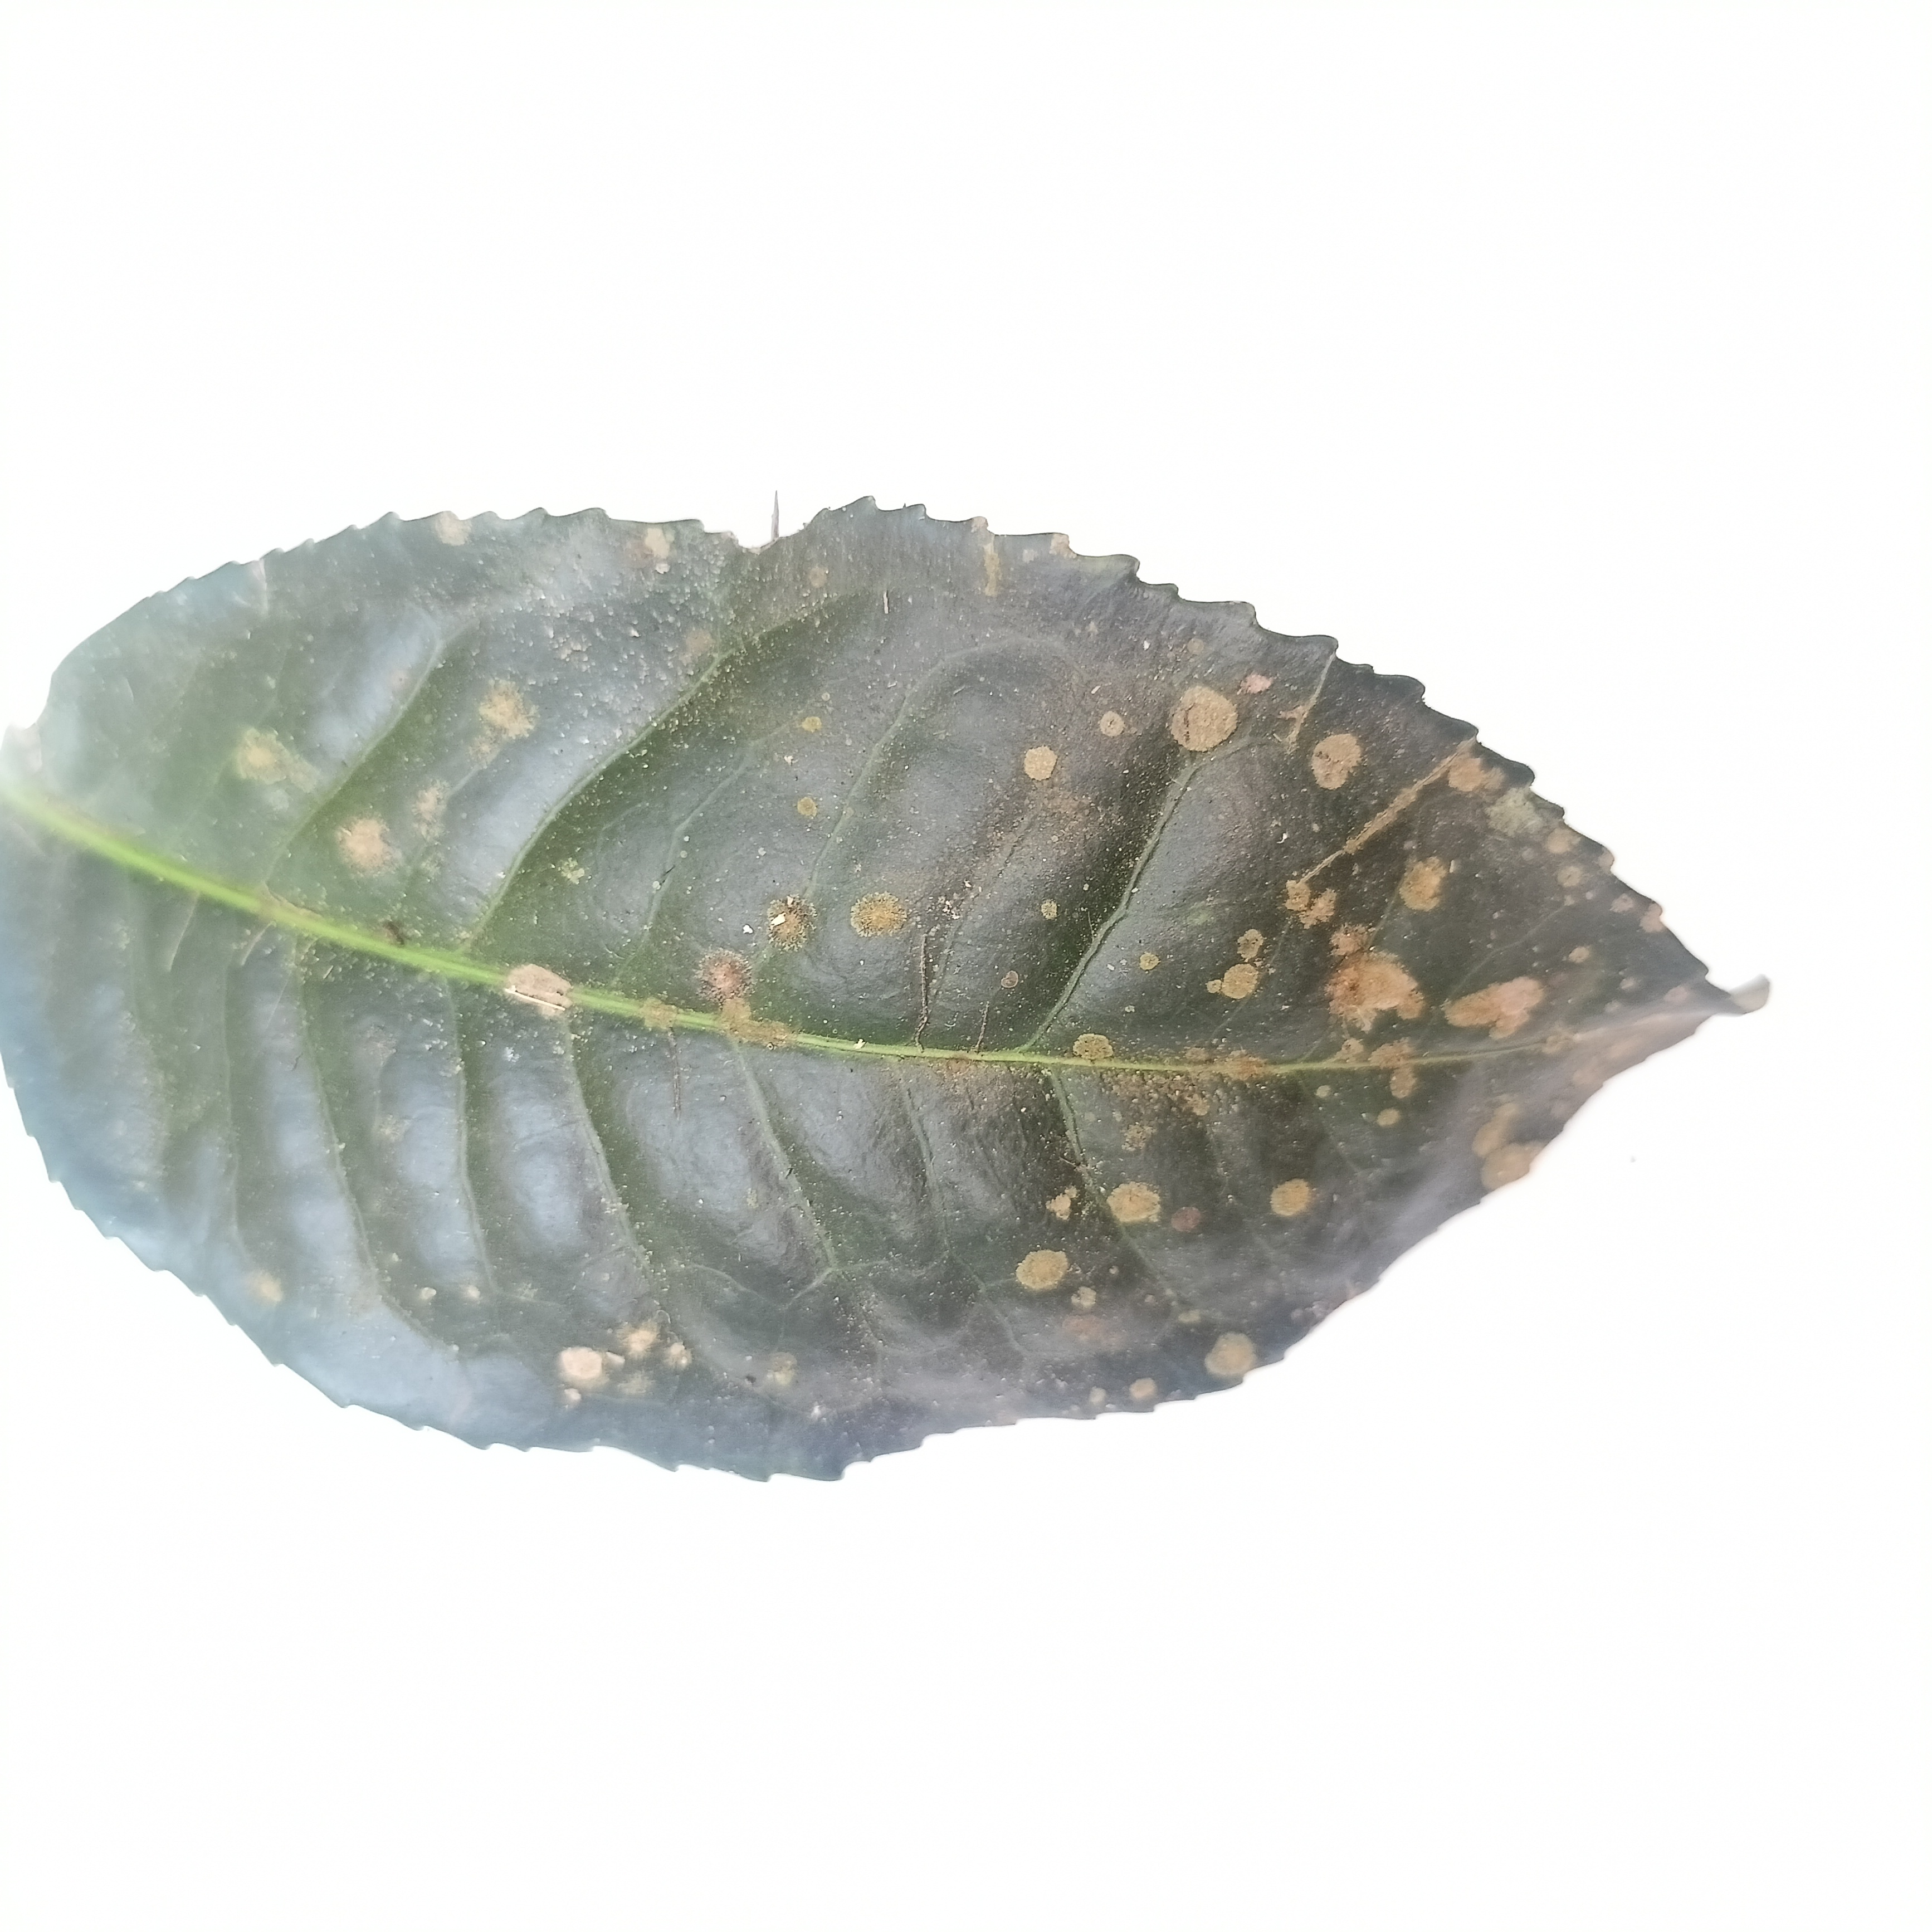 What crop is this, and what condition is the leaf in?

tea, algal leaf
